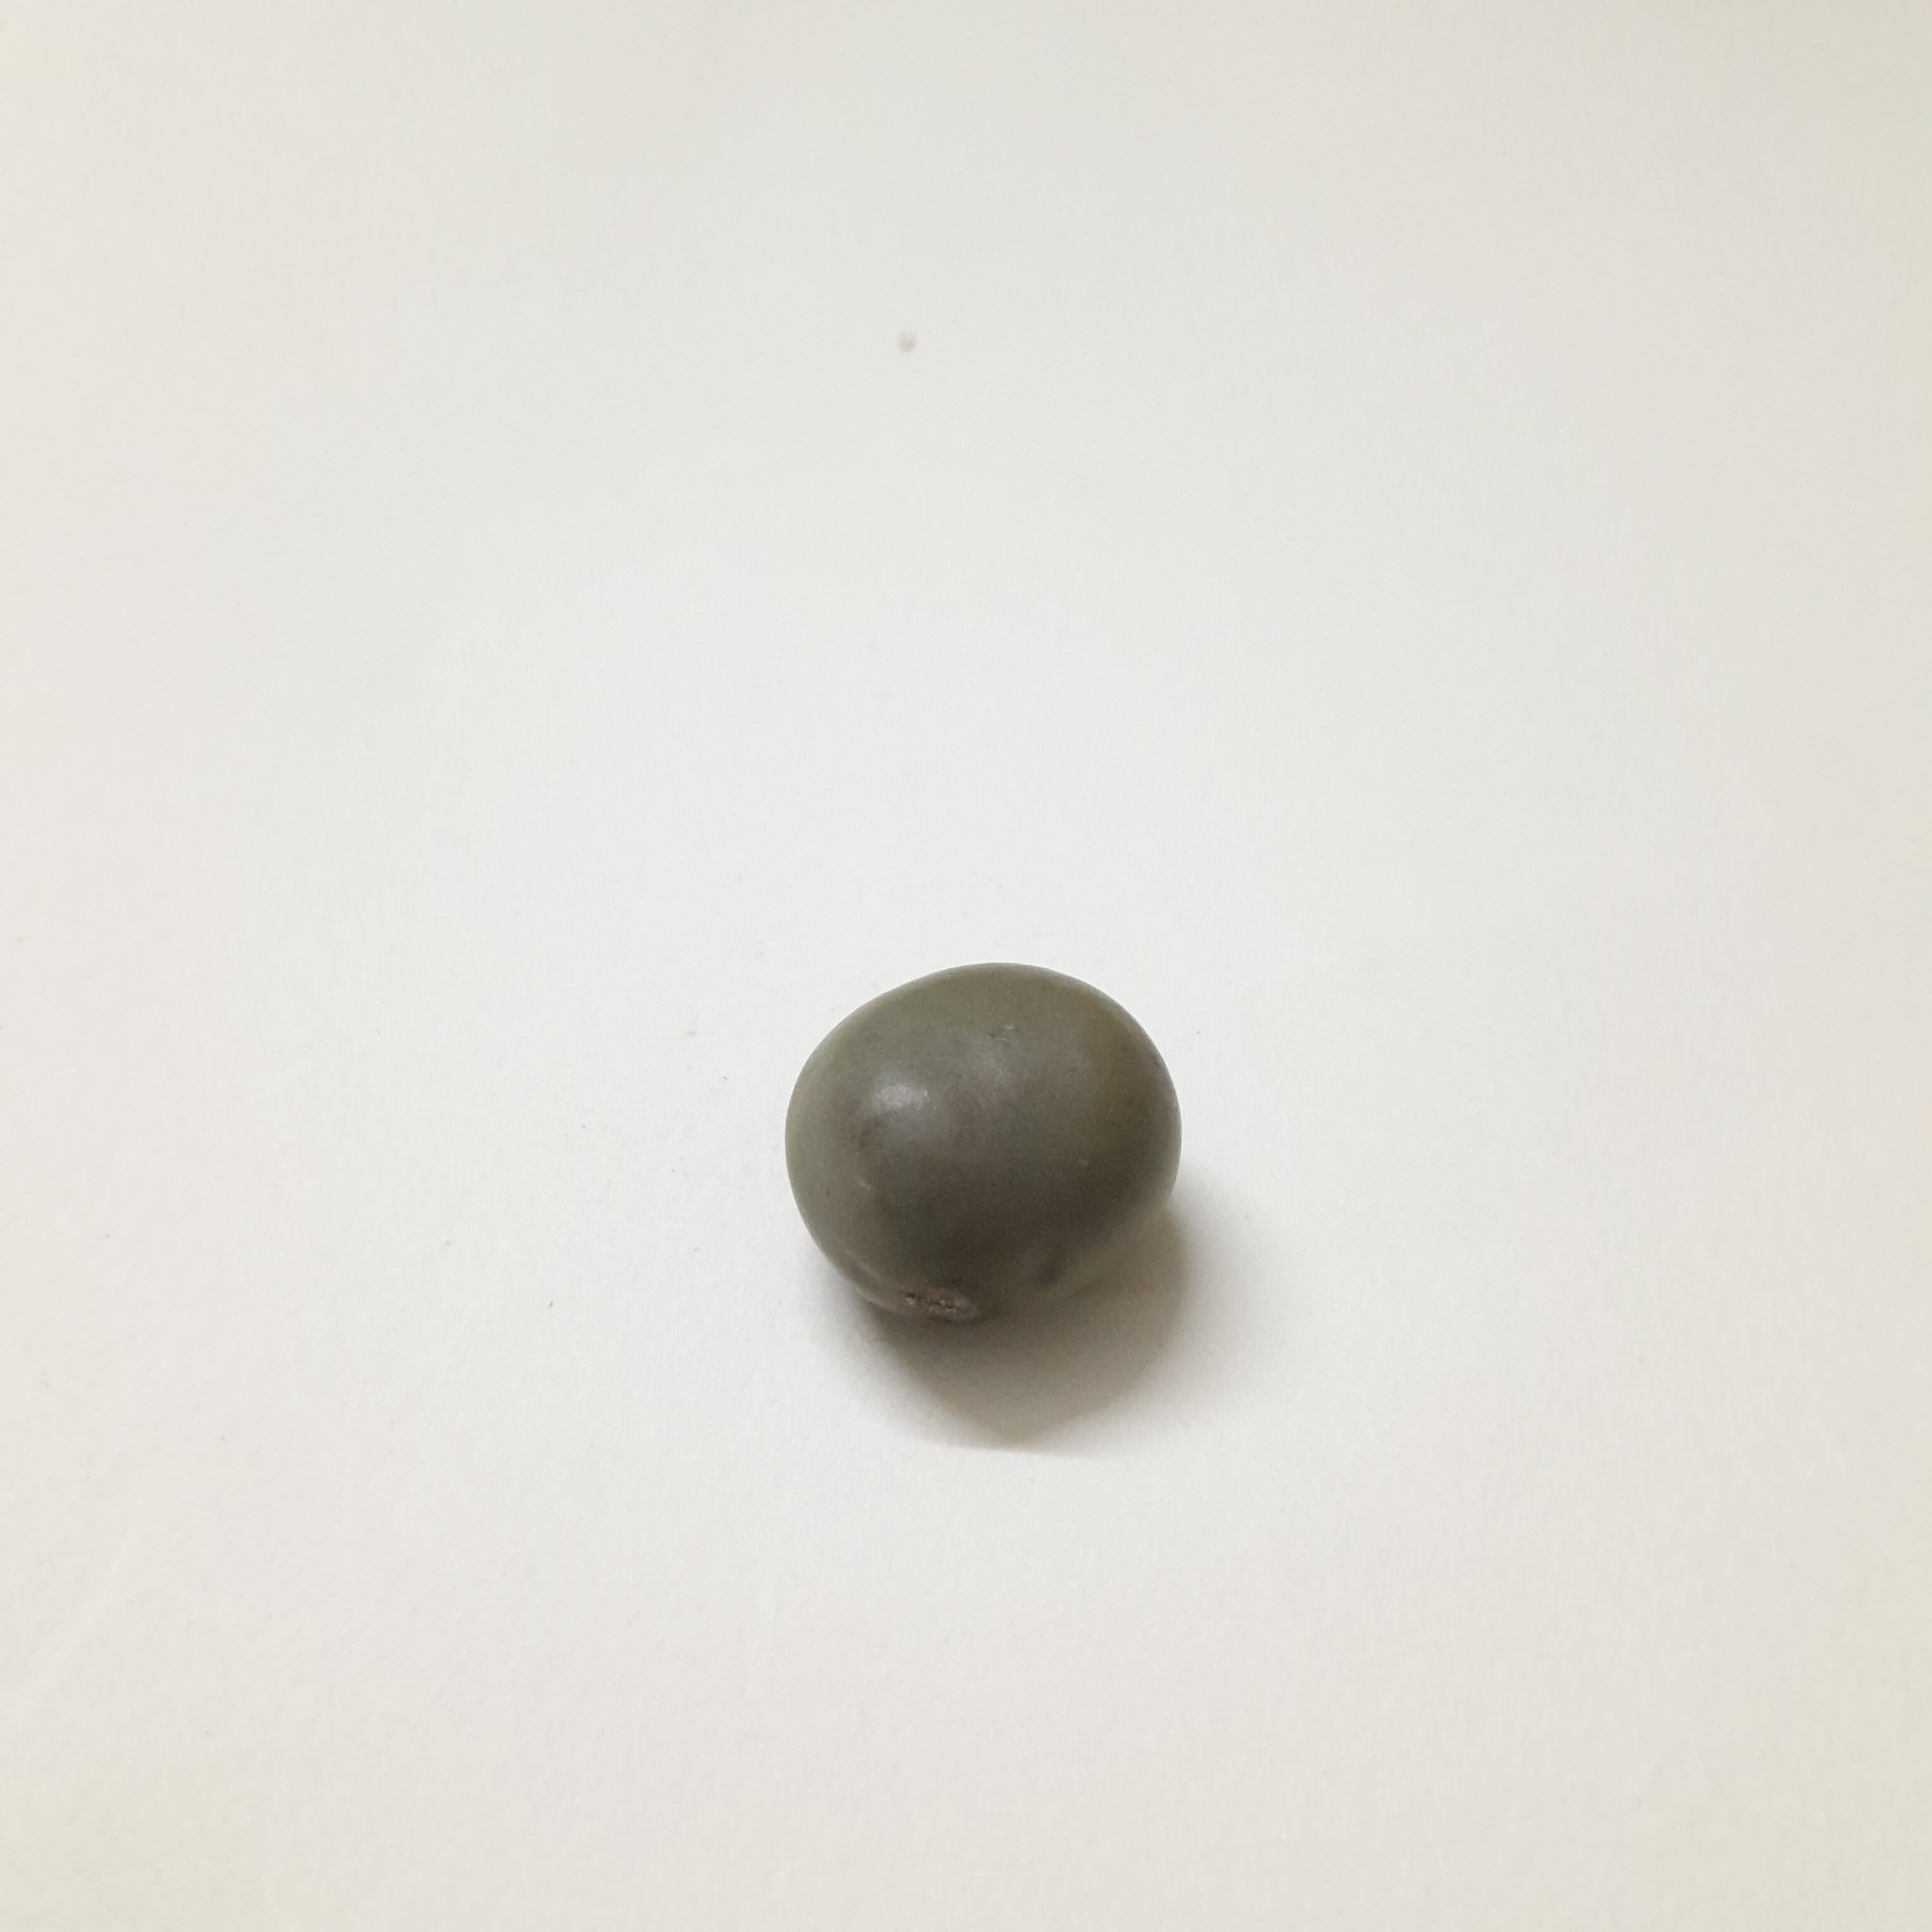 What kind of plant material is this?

sagargota
